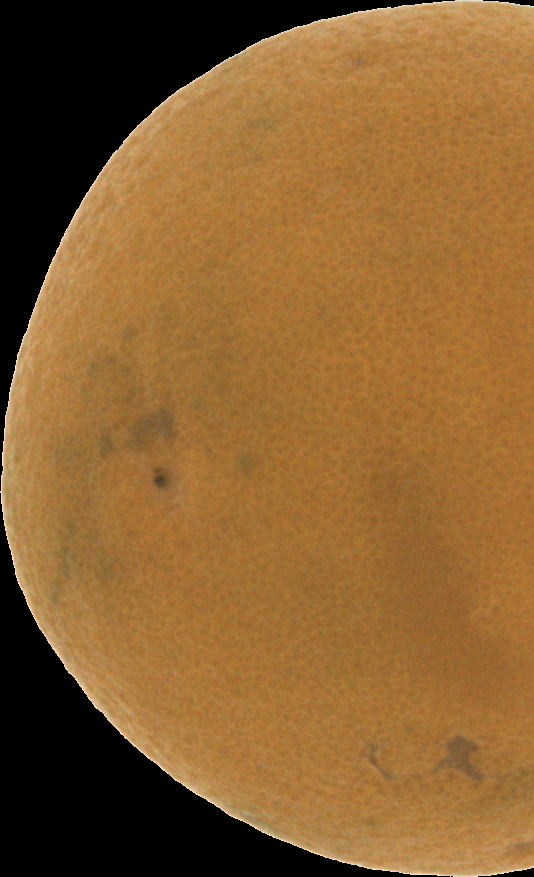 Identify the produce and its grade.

orange, bad
